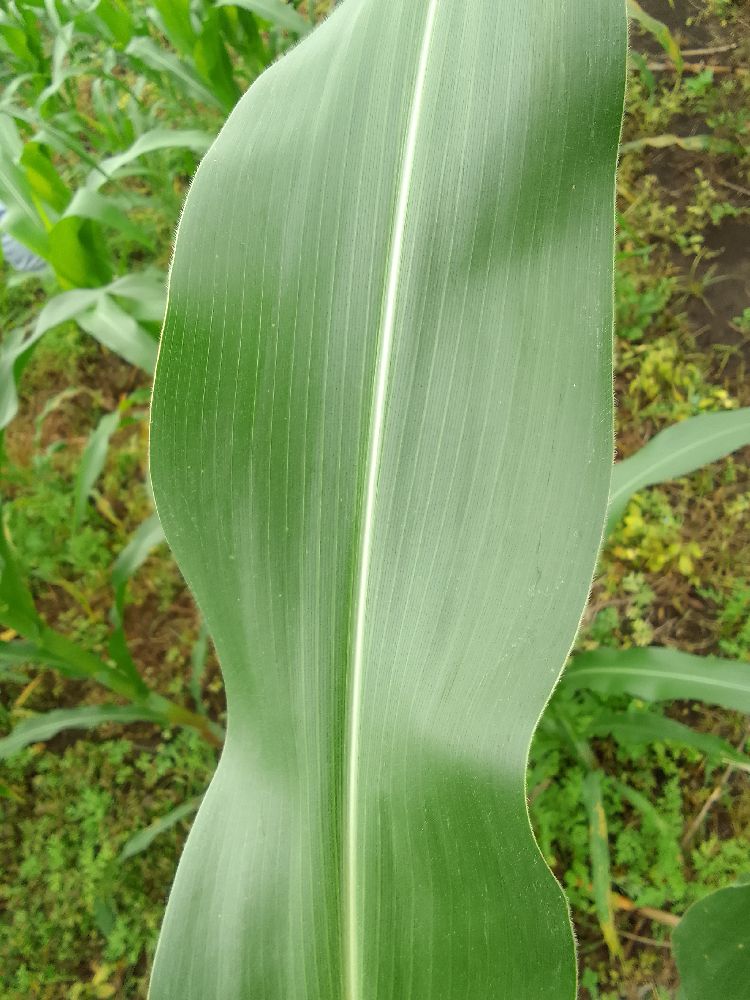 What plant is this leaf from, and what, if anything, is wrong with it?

maize, healthy
